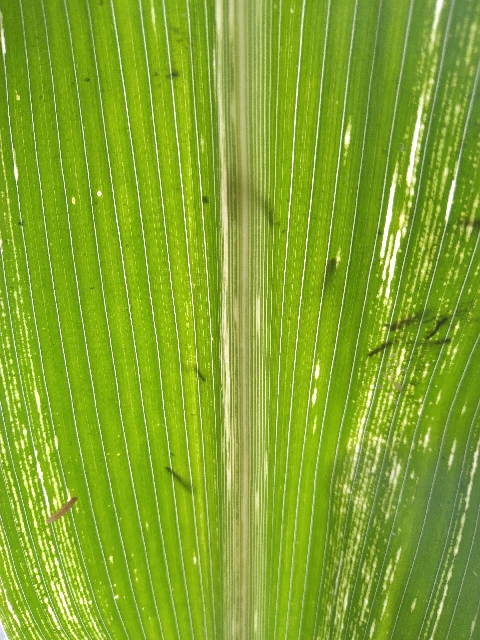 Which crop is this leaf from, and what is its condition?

maize, maize streak virus
